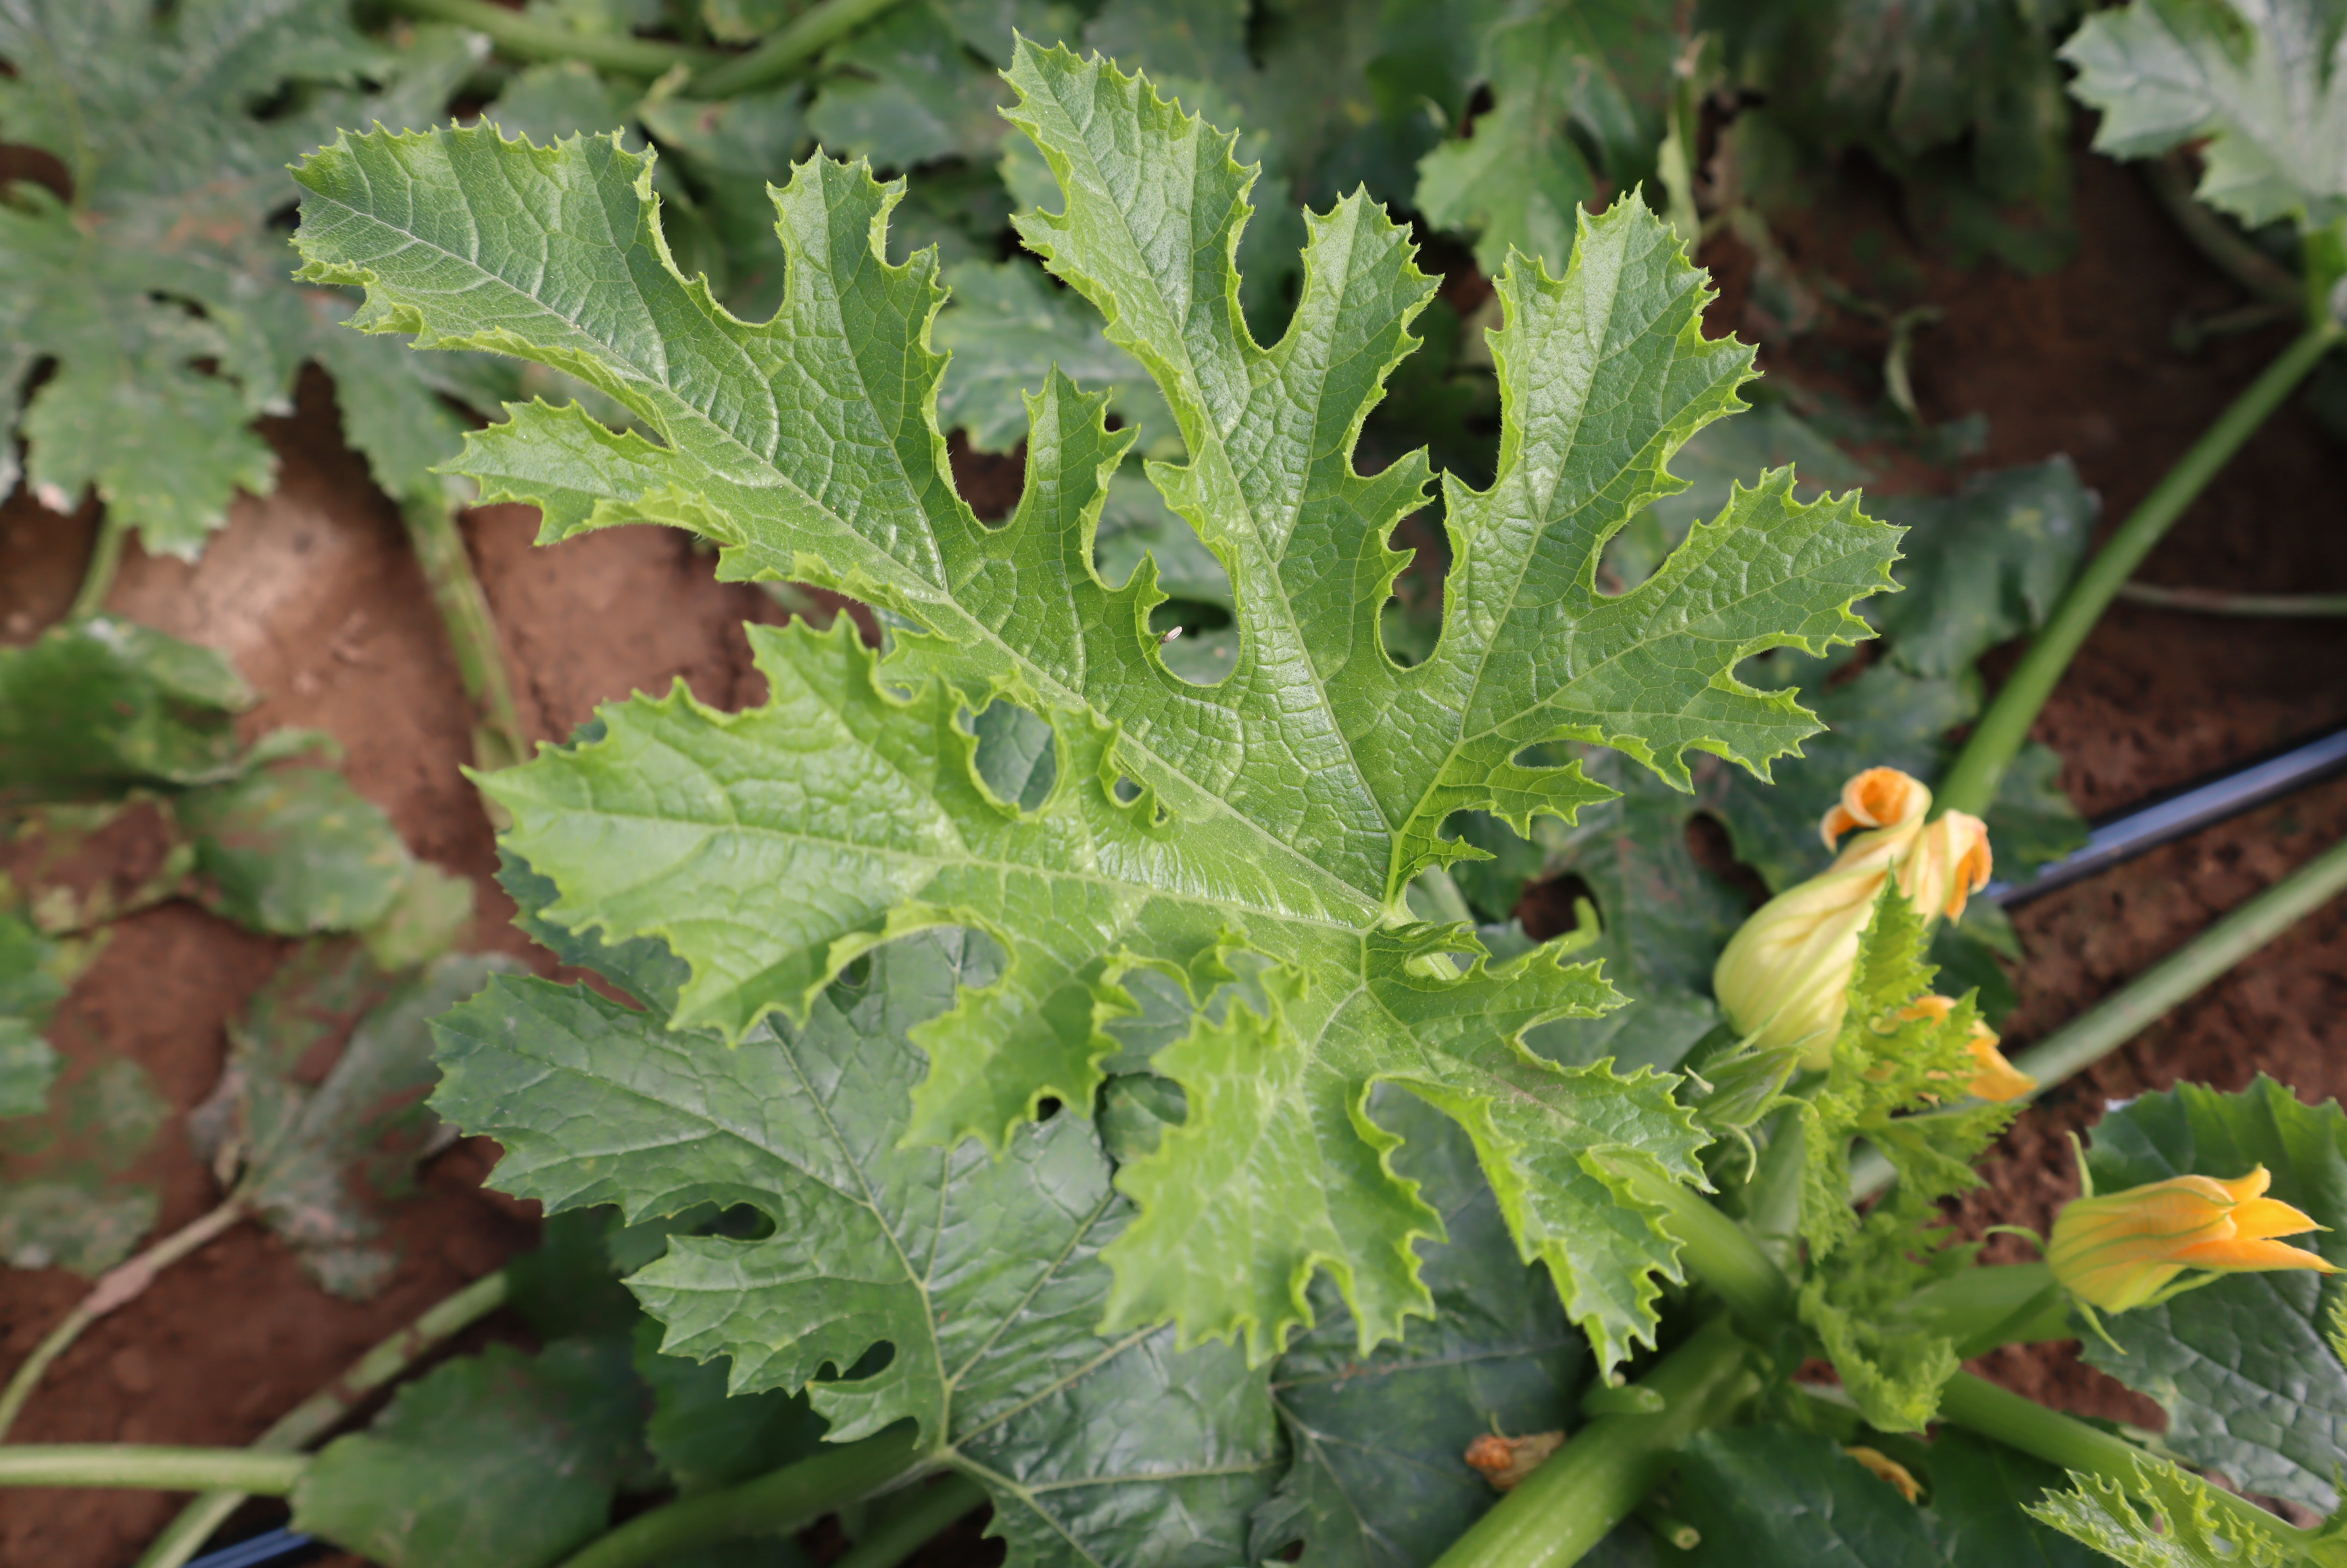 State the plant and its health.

zucchini, healthy
